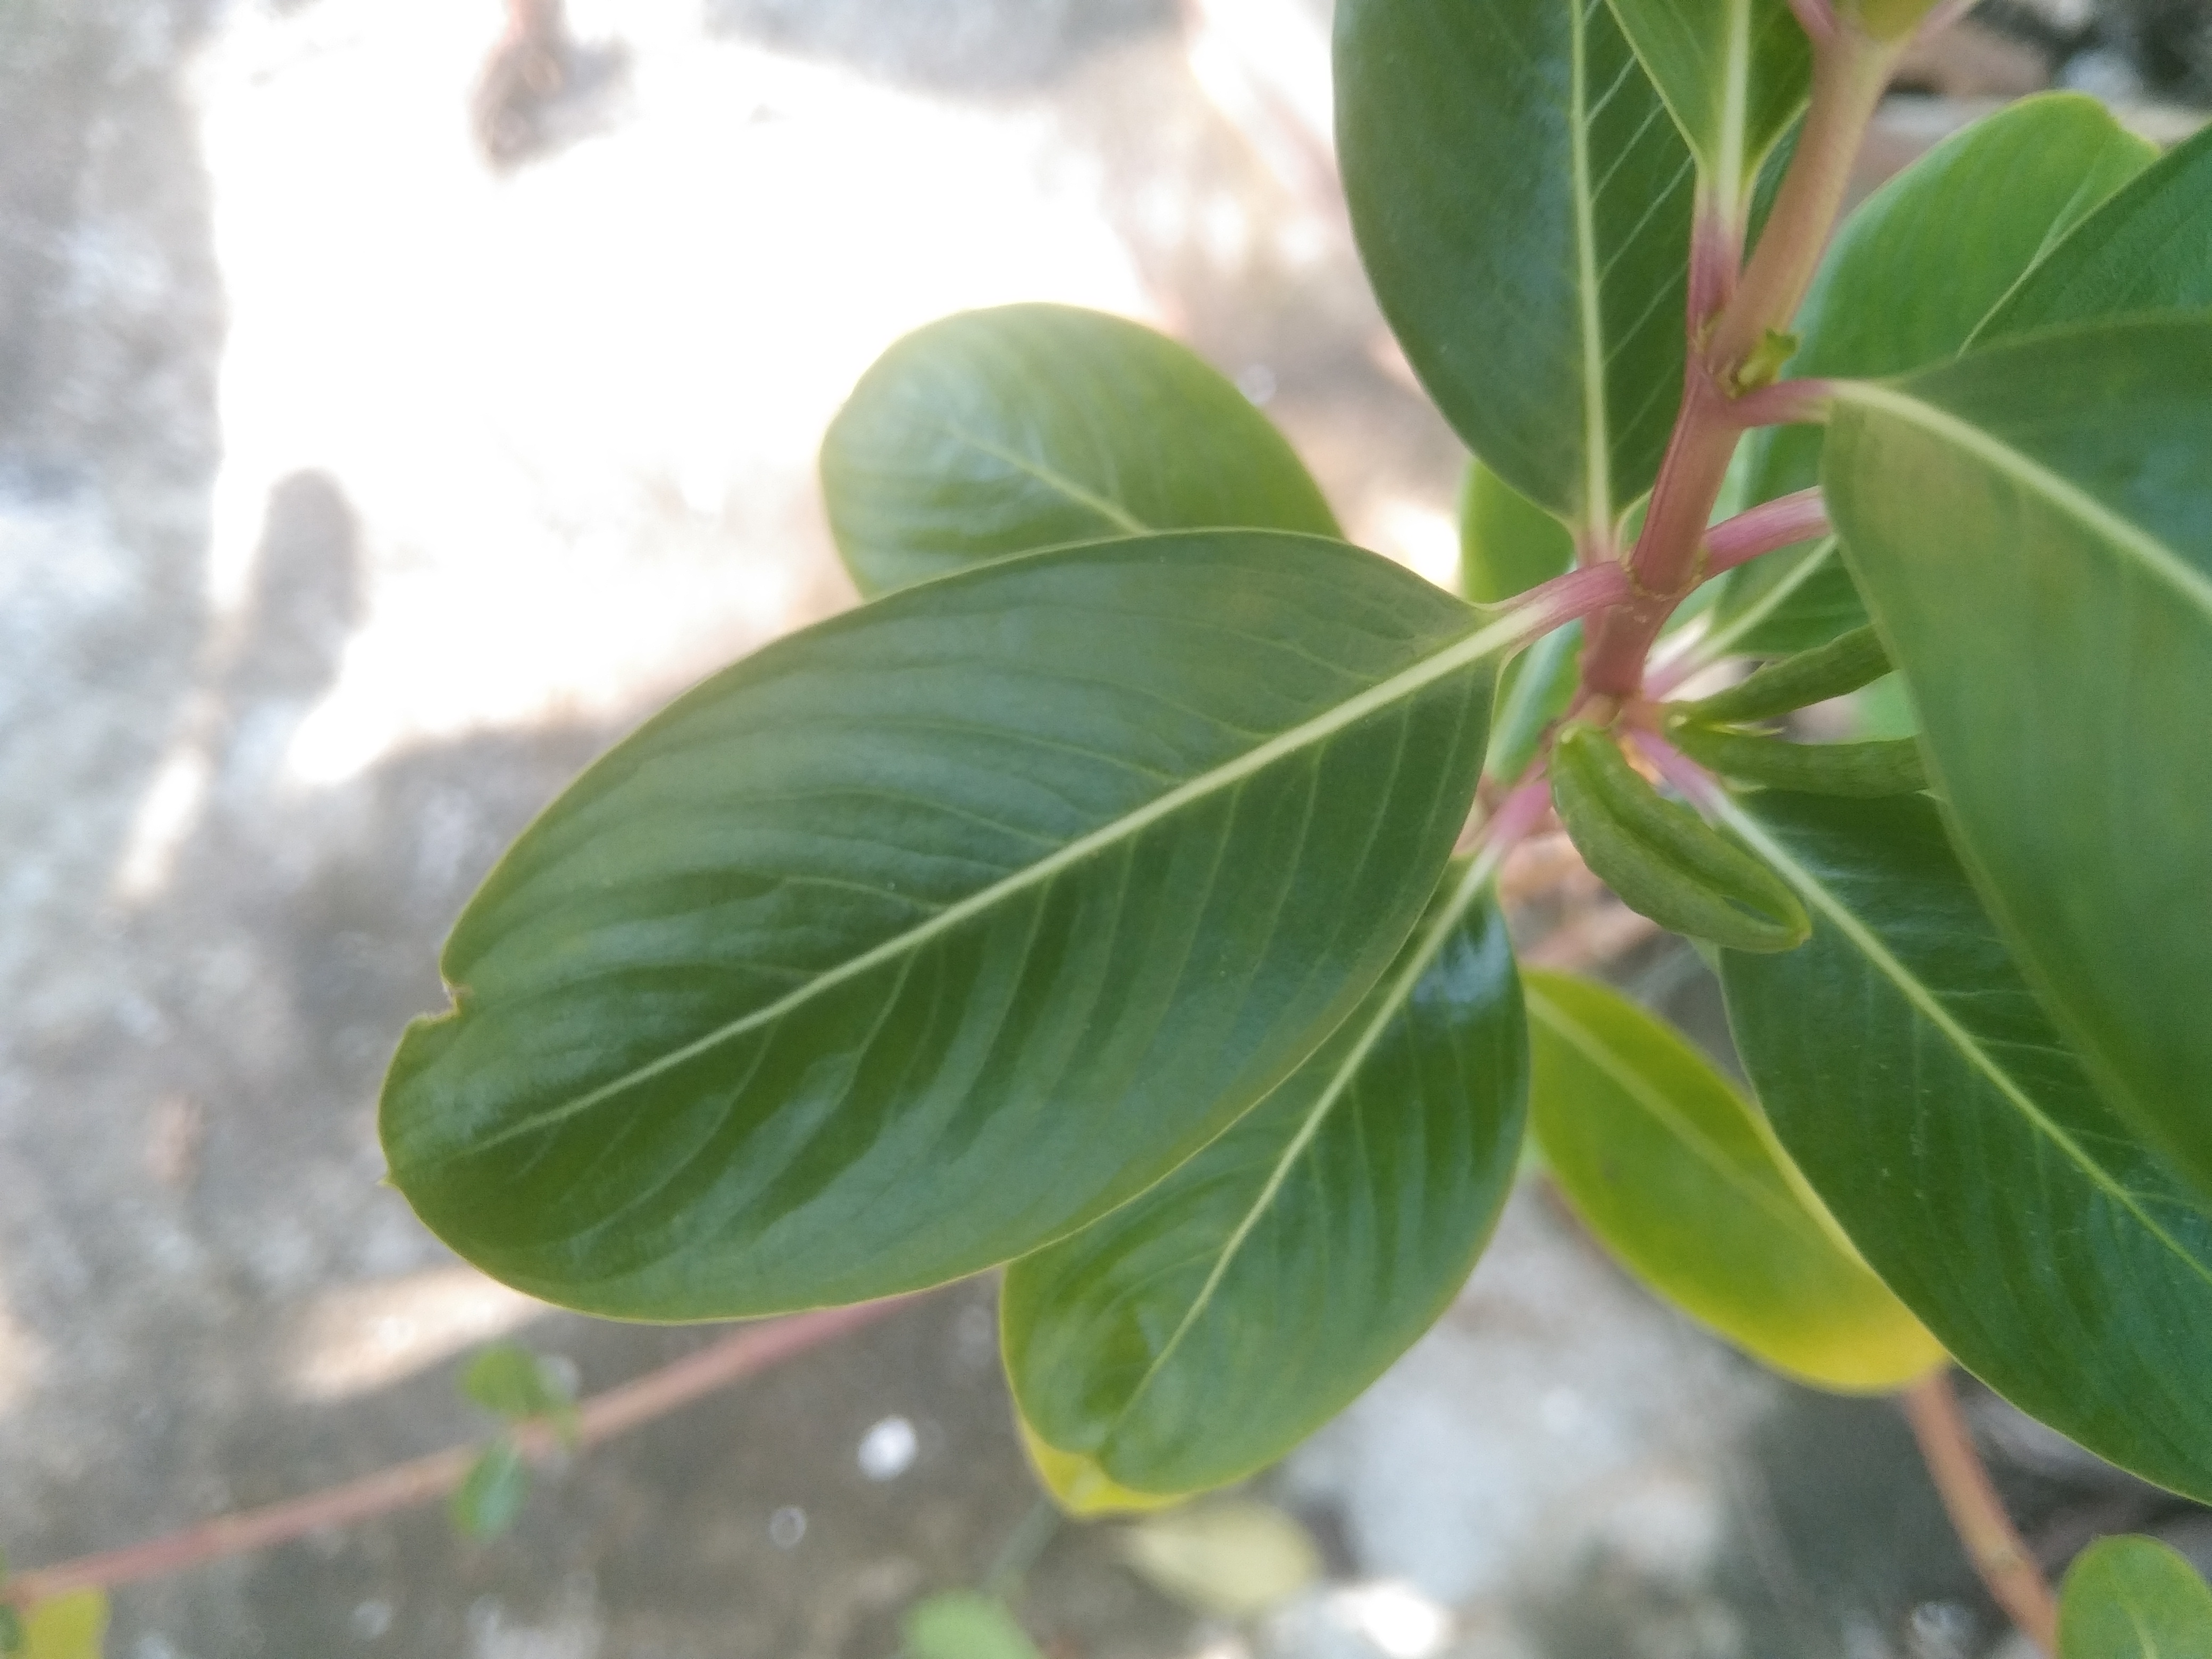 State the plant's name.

rose periwinkle
